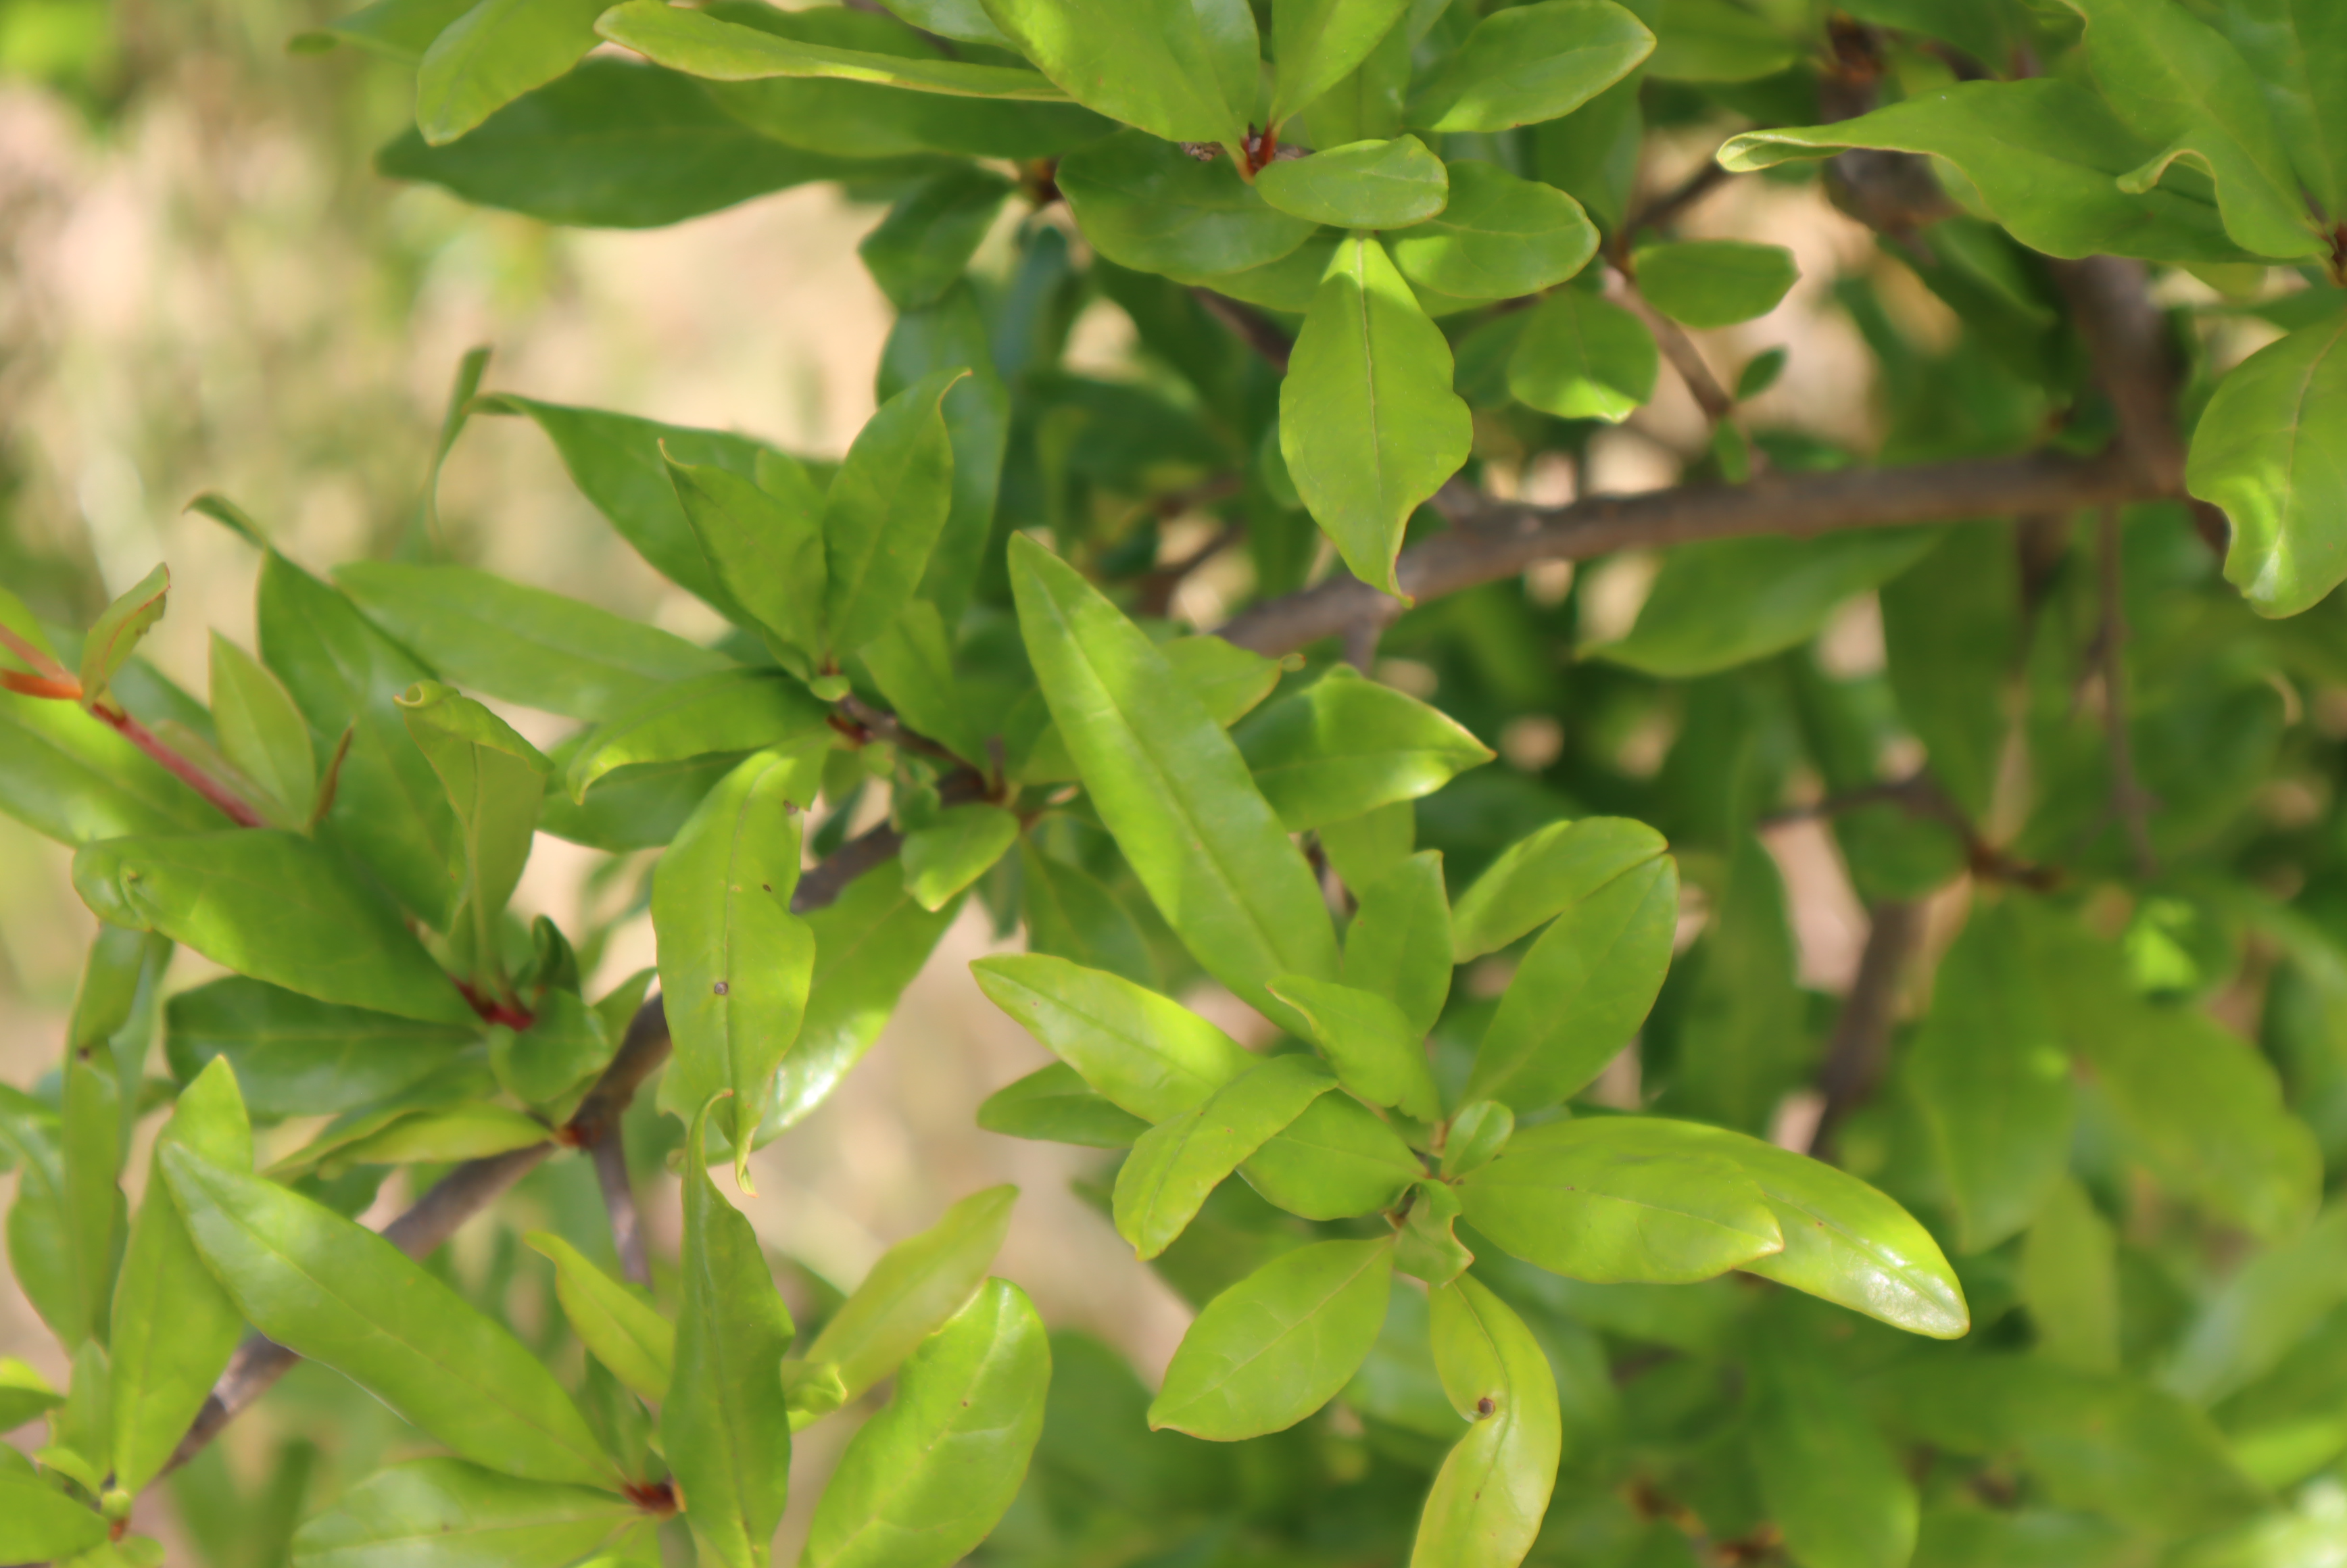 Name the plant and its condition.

pomegranate, aphids, coniella granati
